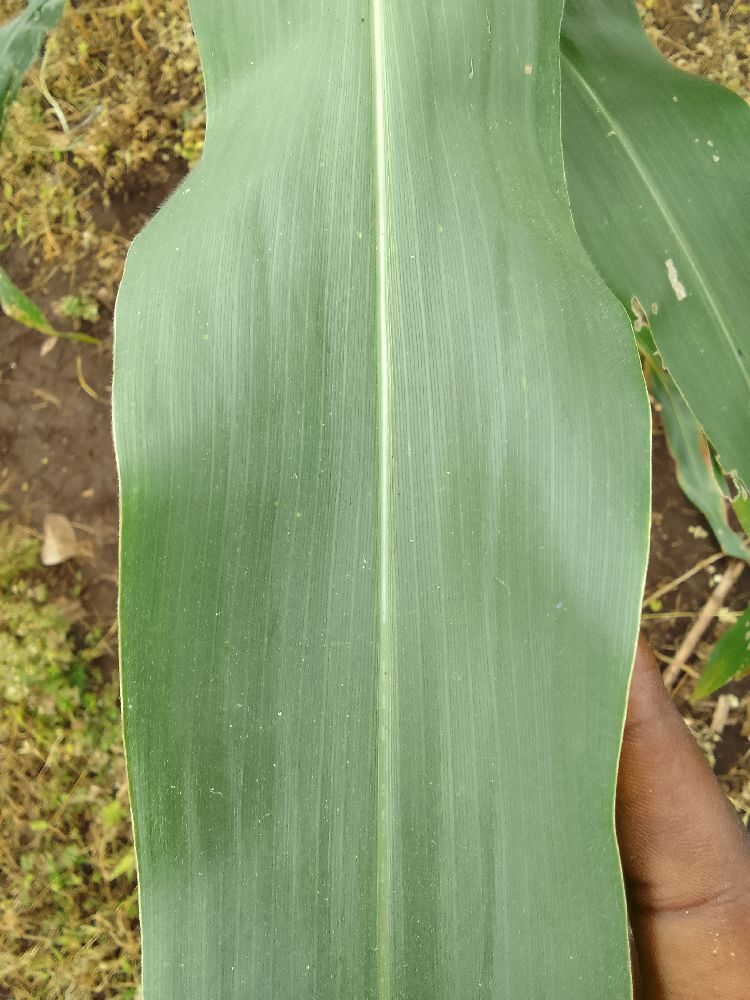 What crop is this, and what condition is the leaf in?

maize, healthy
